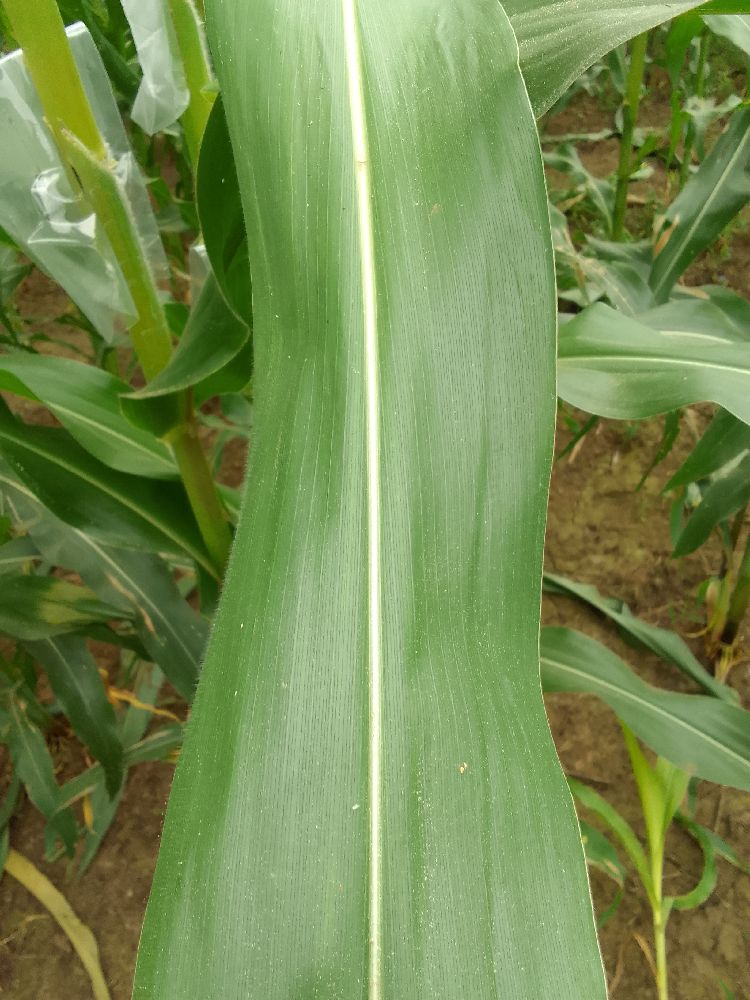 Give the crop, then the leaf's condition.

maize, healthy
